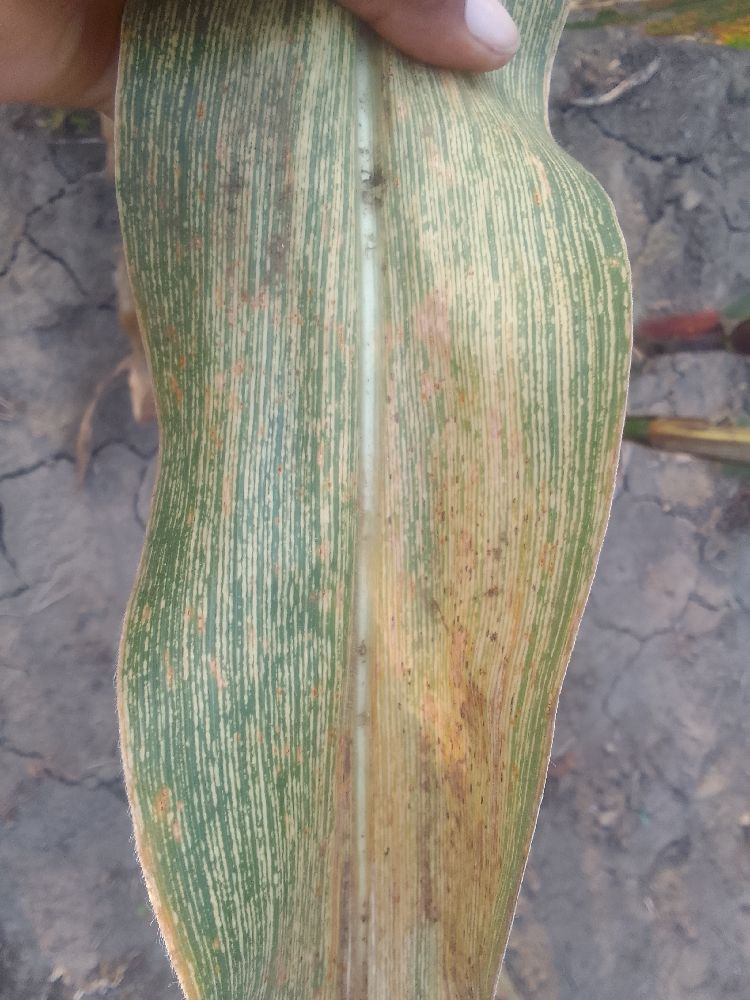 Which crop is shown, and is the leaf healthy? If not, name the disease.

maize, maize streak virus
